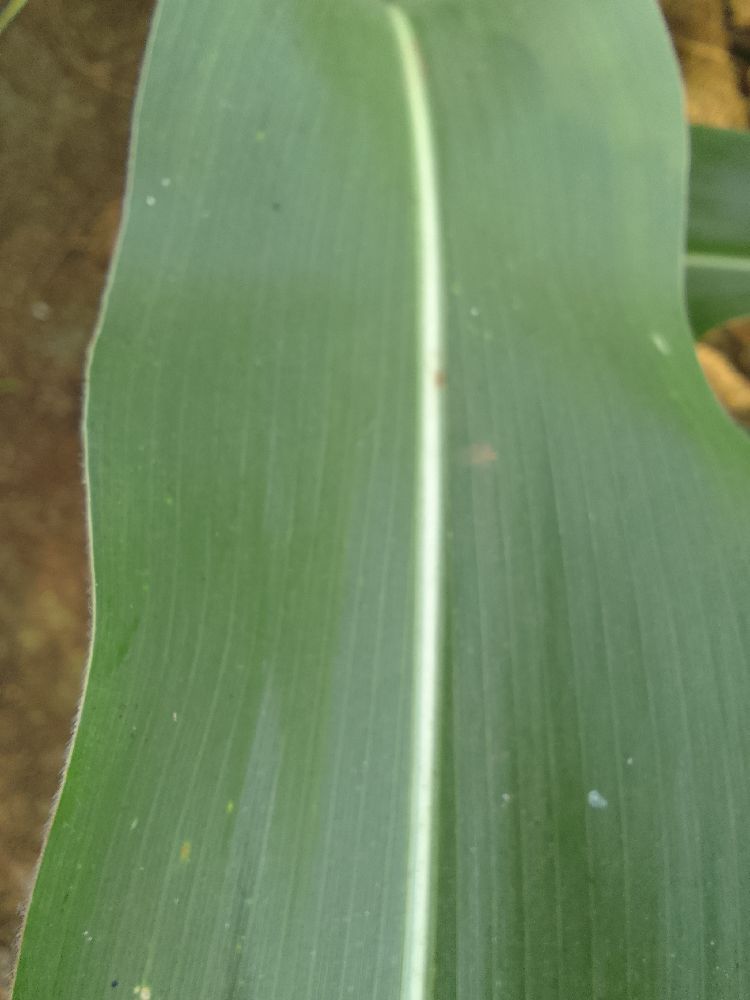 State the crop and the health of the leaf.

maize, healthy
